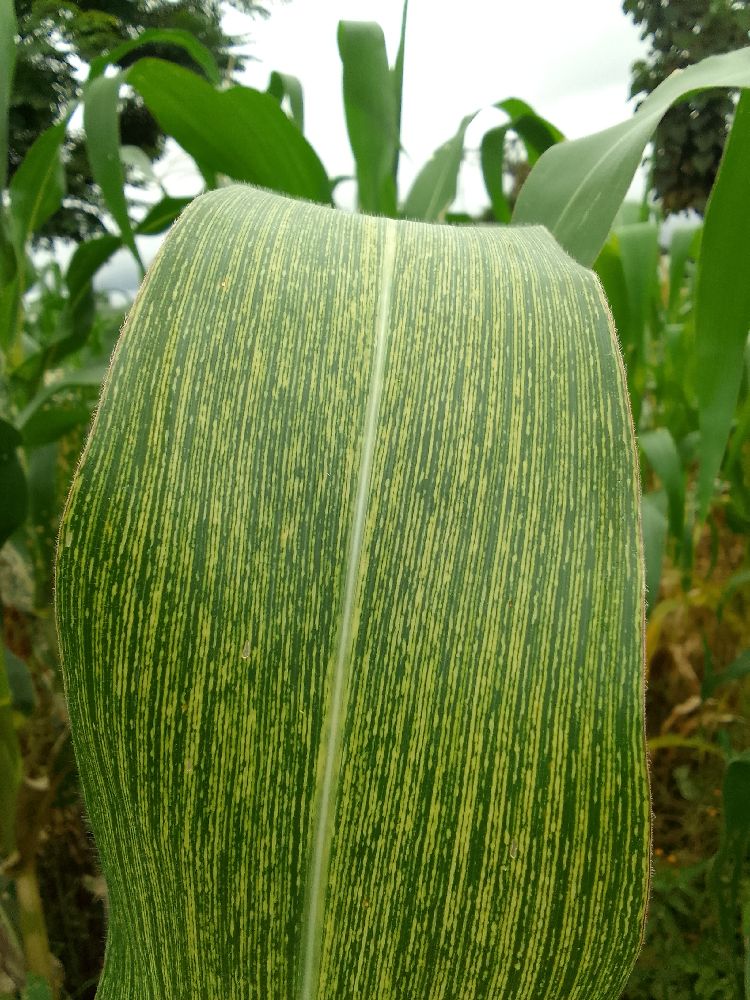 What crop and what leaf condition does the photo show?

maize, maize streak virus
